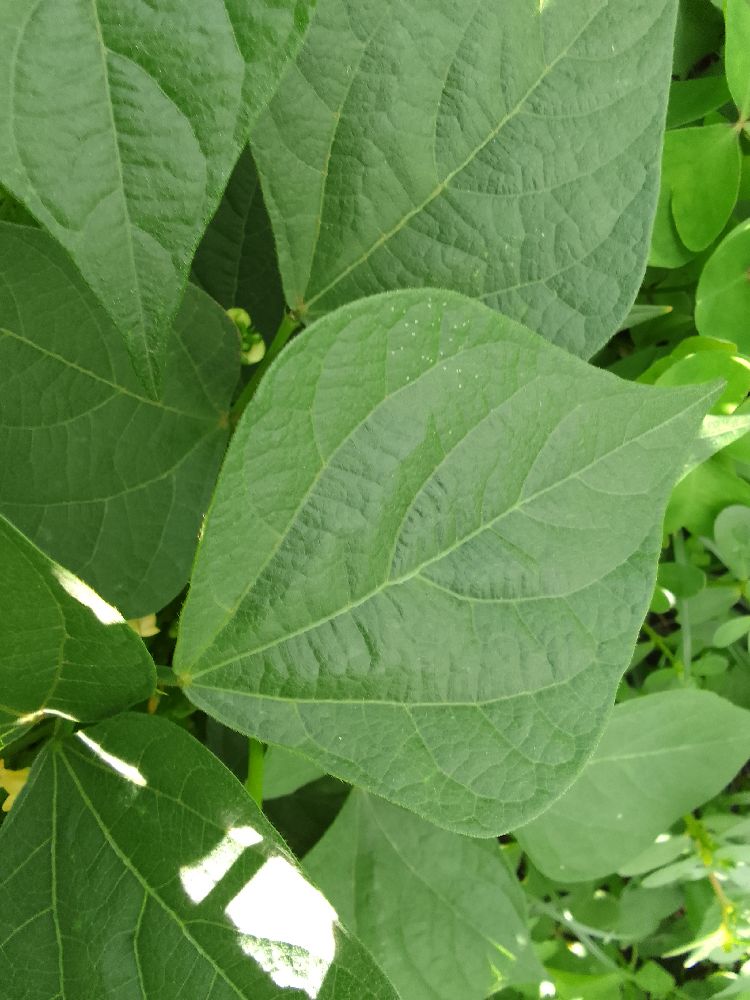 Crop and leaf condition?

common bean, healthy
